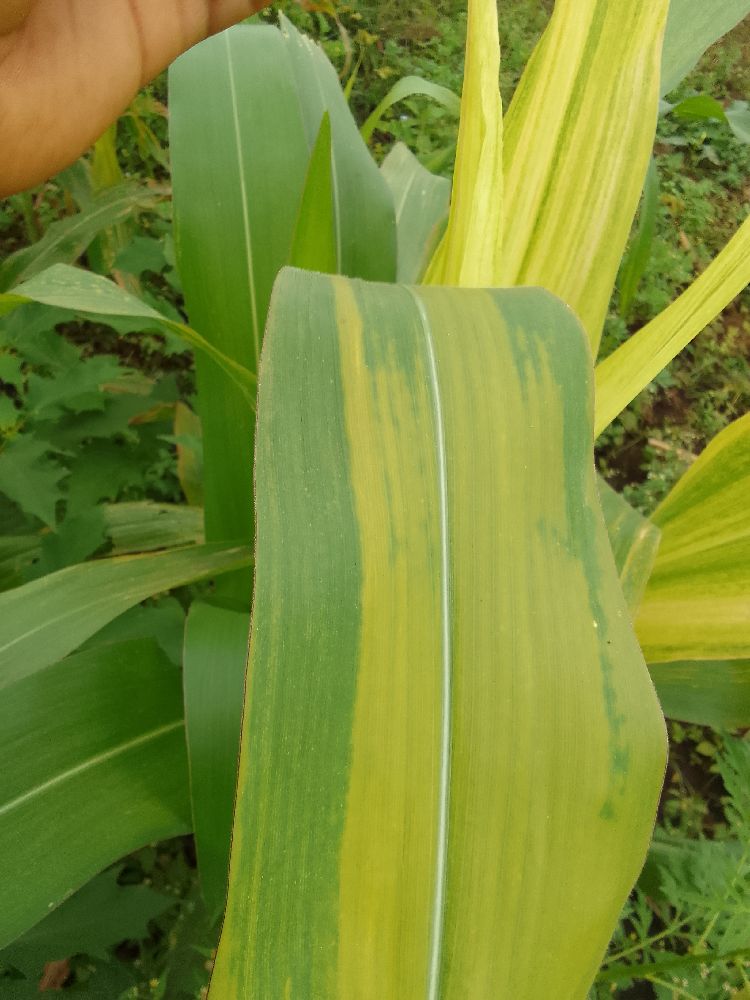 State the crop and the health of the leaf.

maize, maize lethal necrosis
